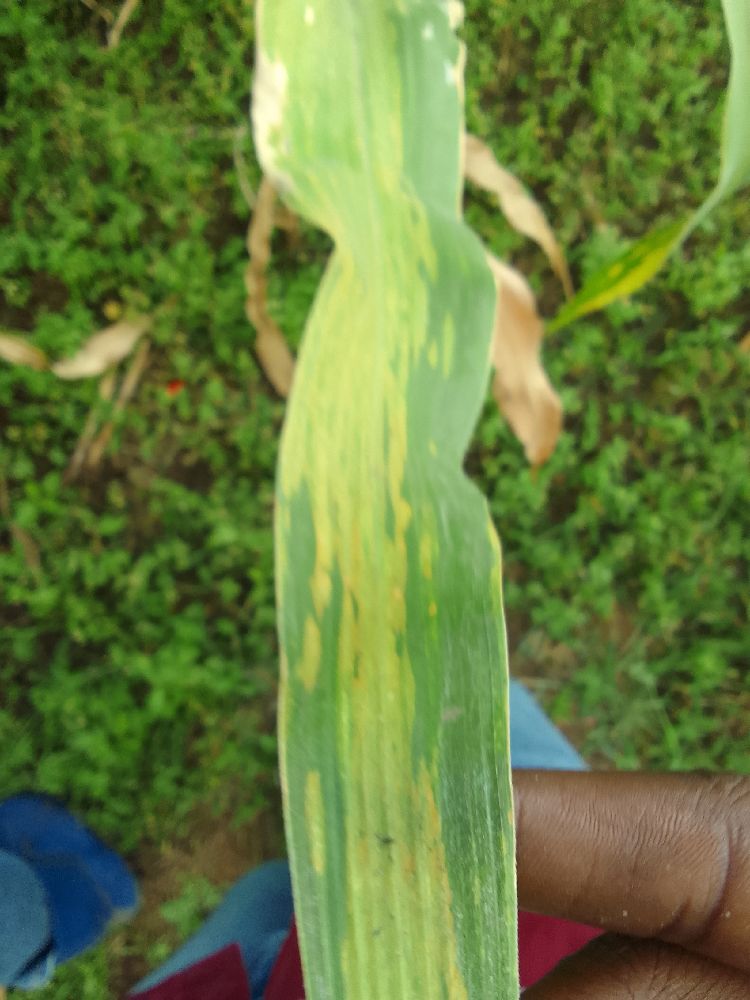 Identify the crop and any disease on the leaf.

maize, maize lethal necrosis
